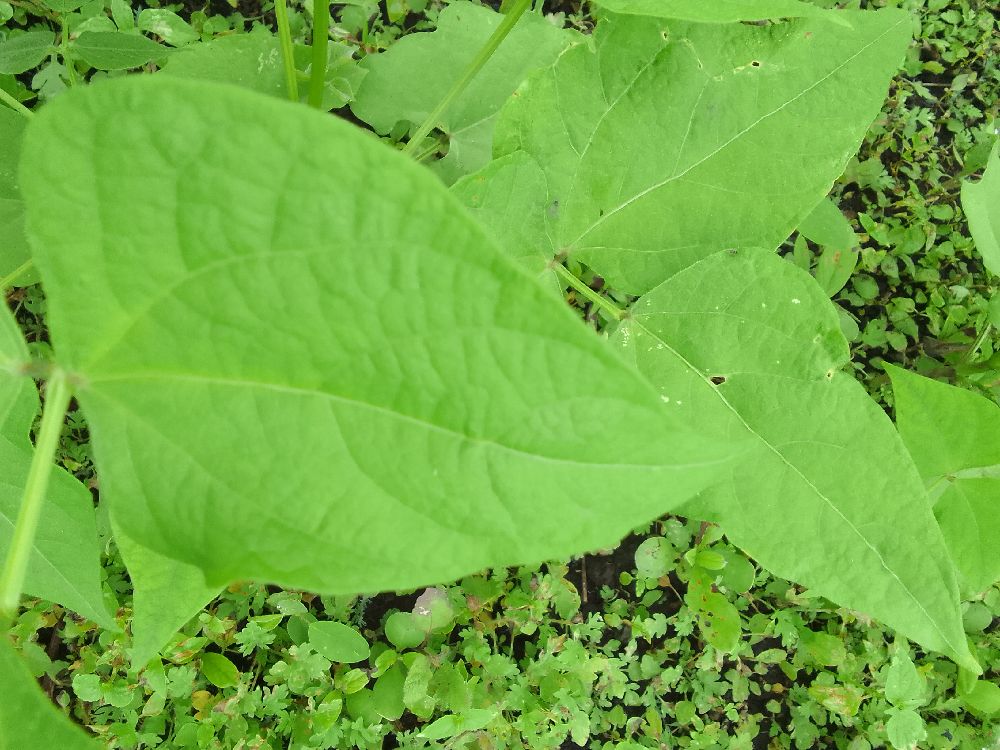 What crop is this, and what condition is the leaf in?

common bean, healthy
